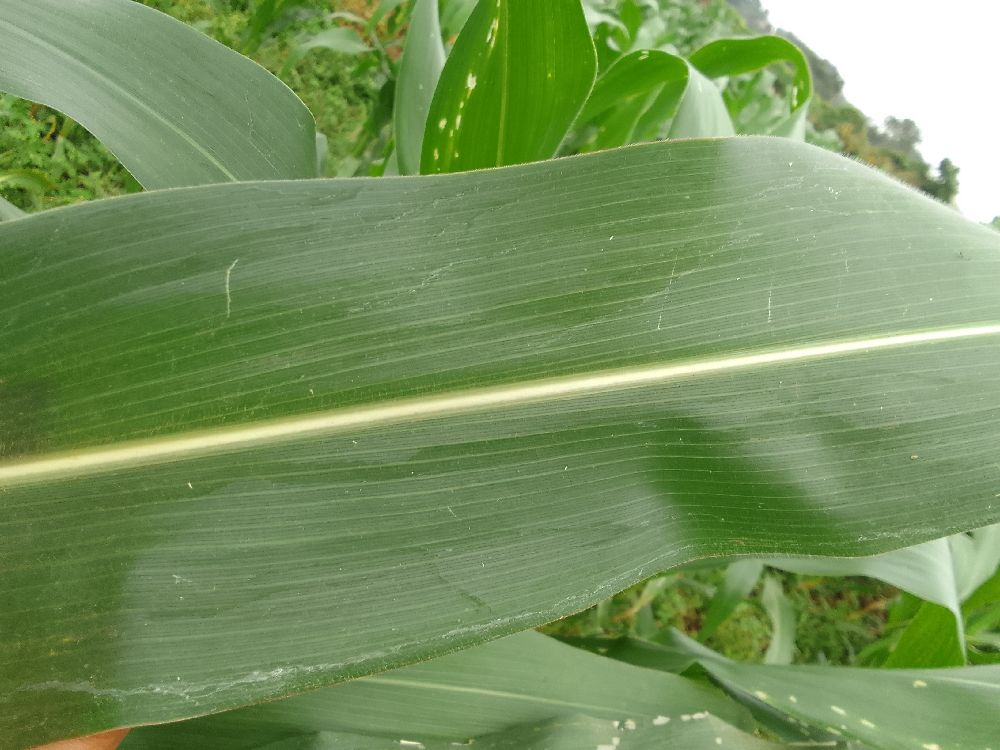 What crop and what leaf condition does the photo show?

maize, healthy
